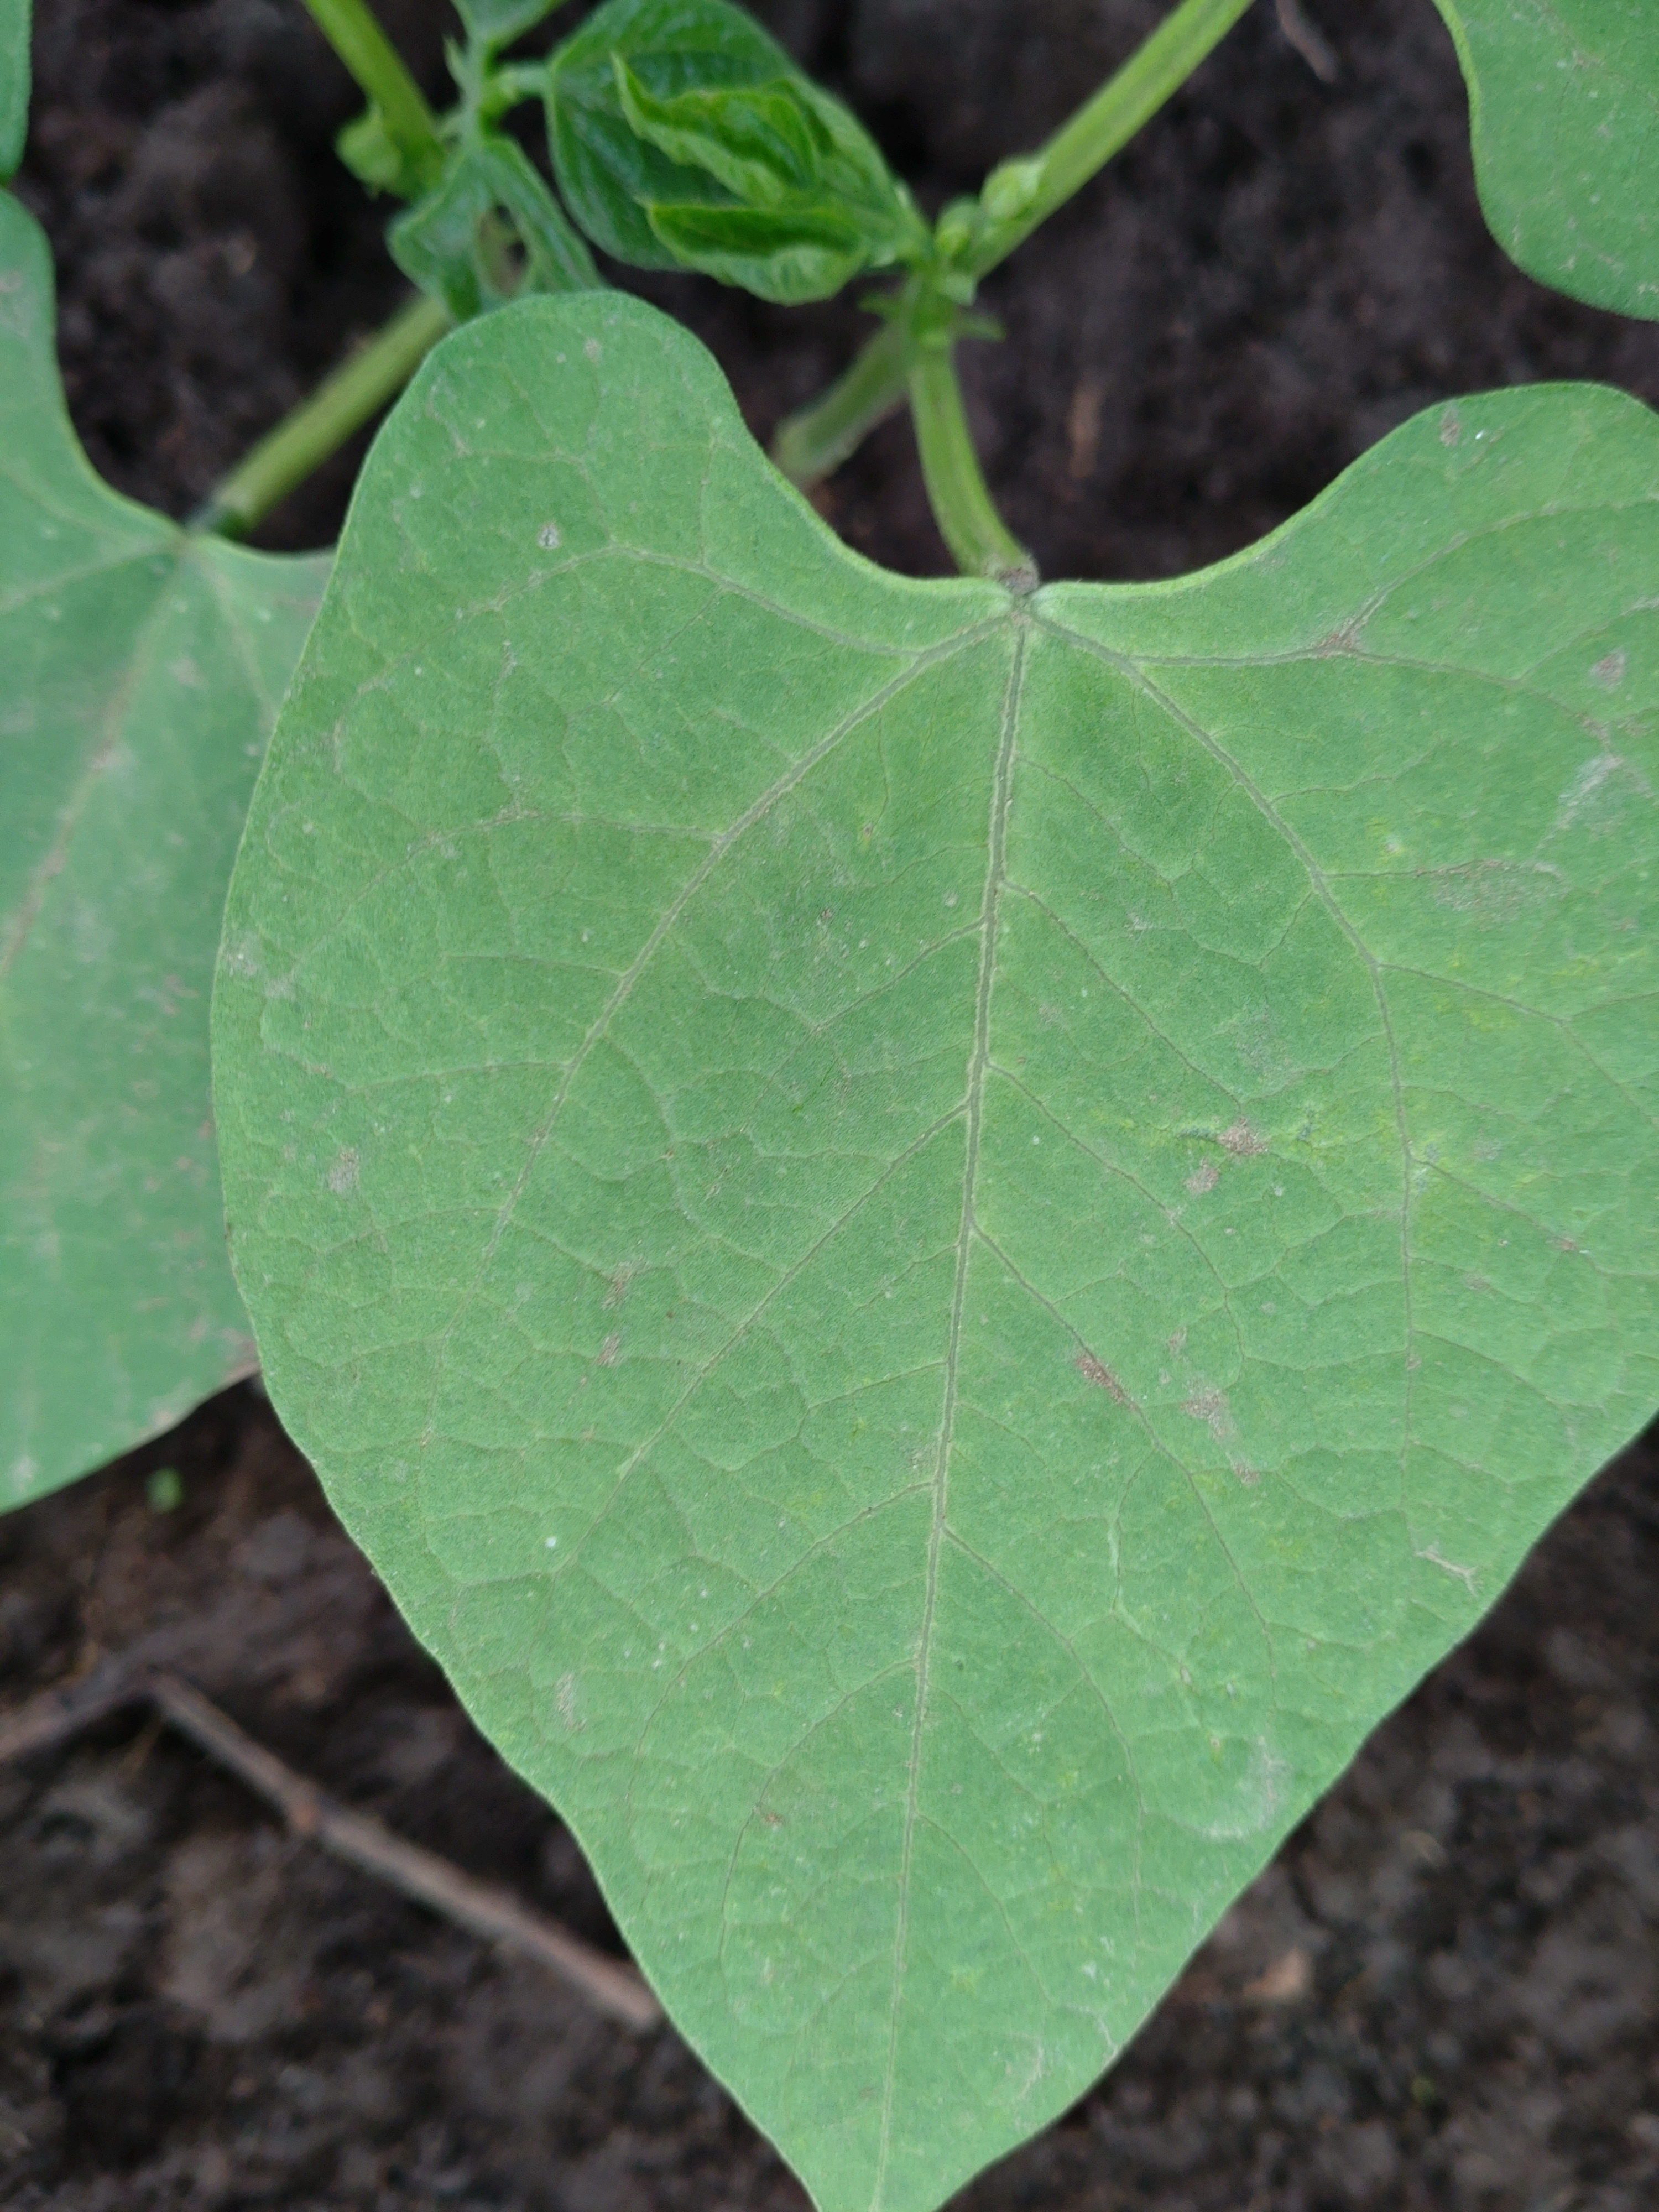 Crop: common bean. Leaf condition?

healthy
